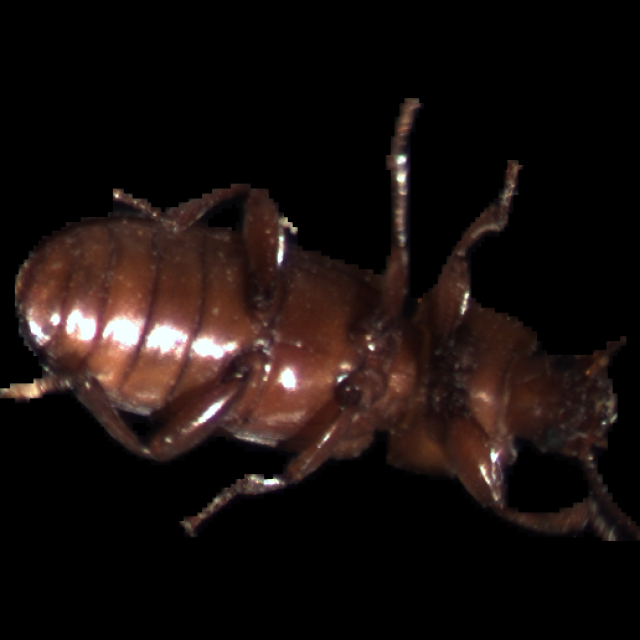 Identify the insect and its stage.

mealworm beetle
